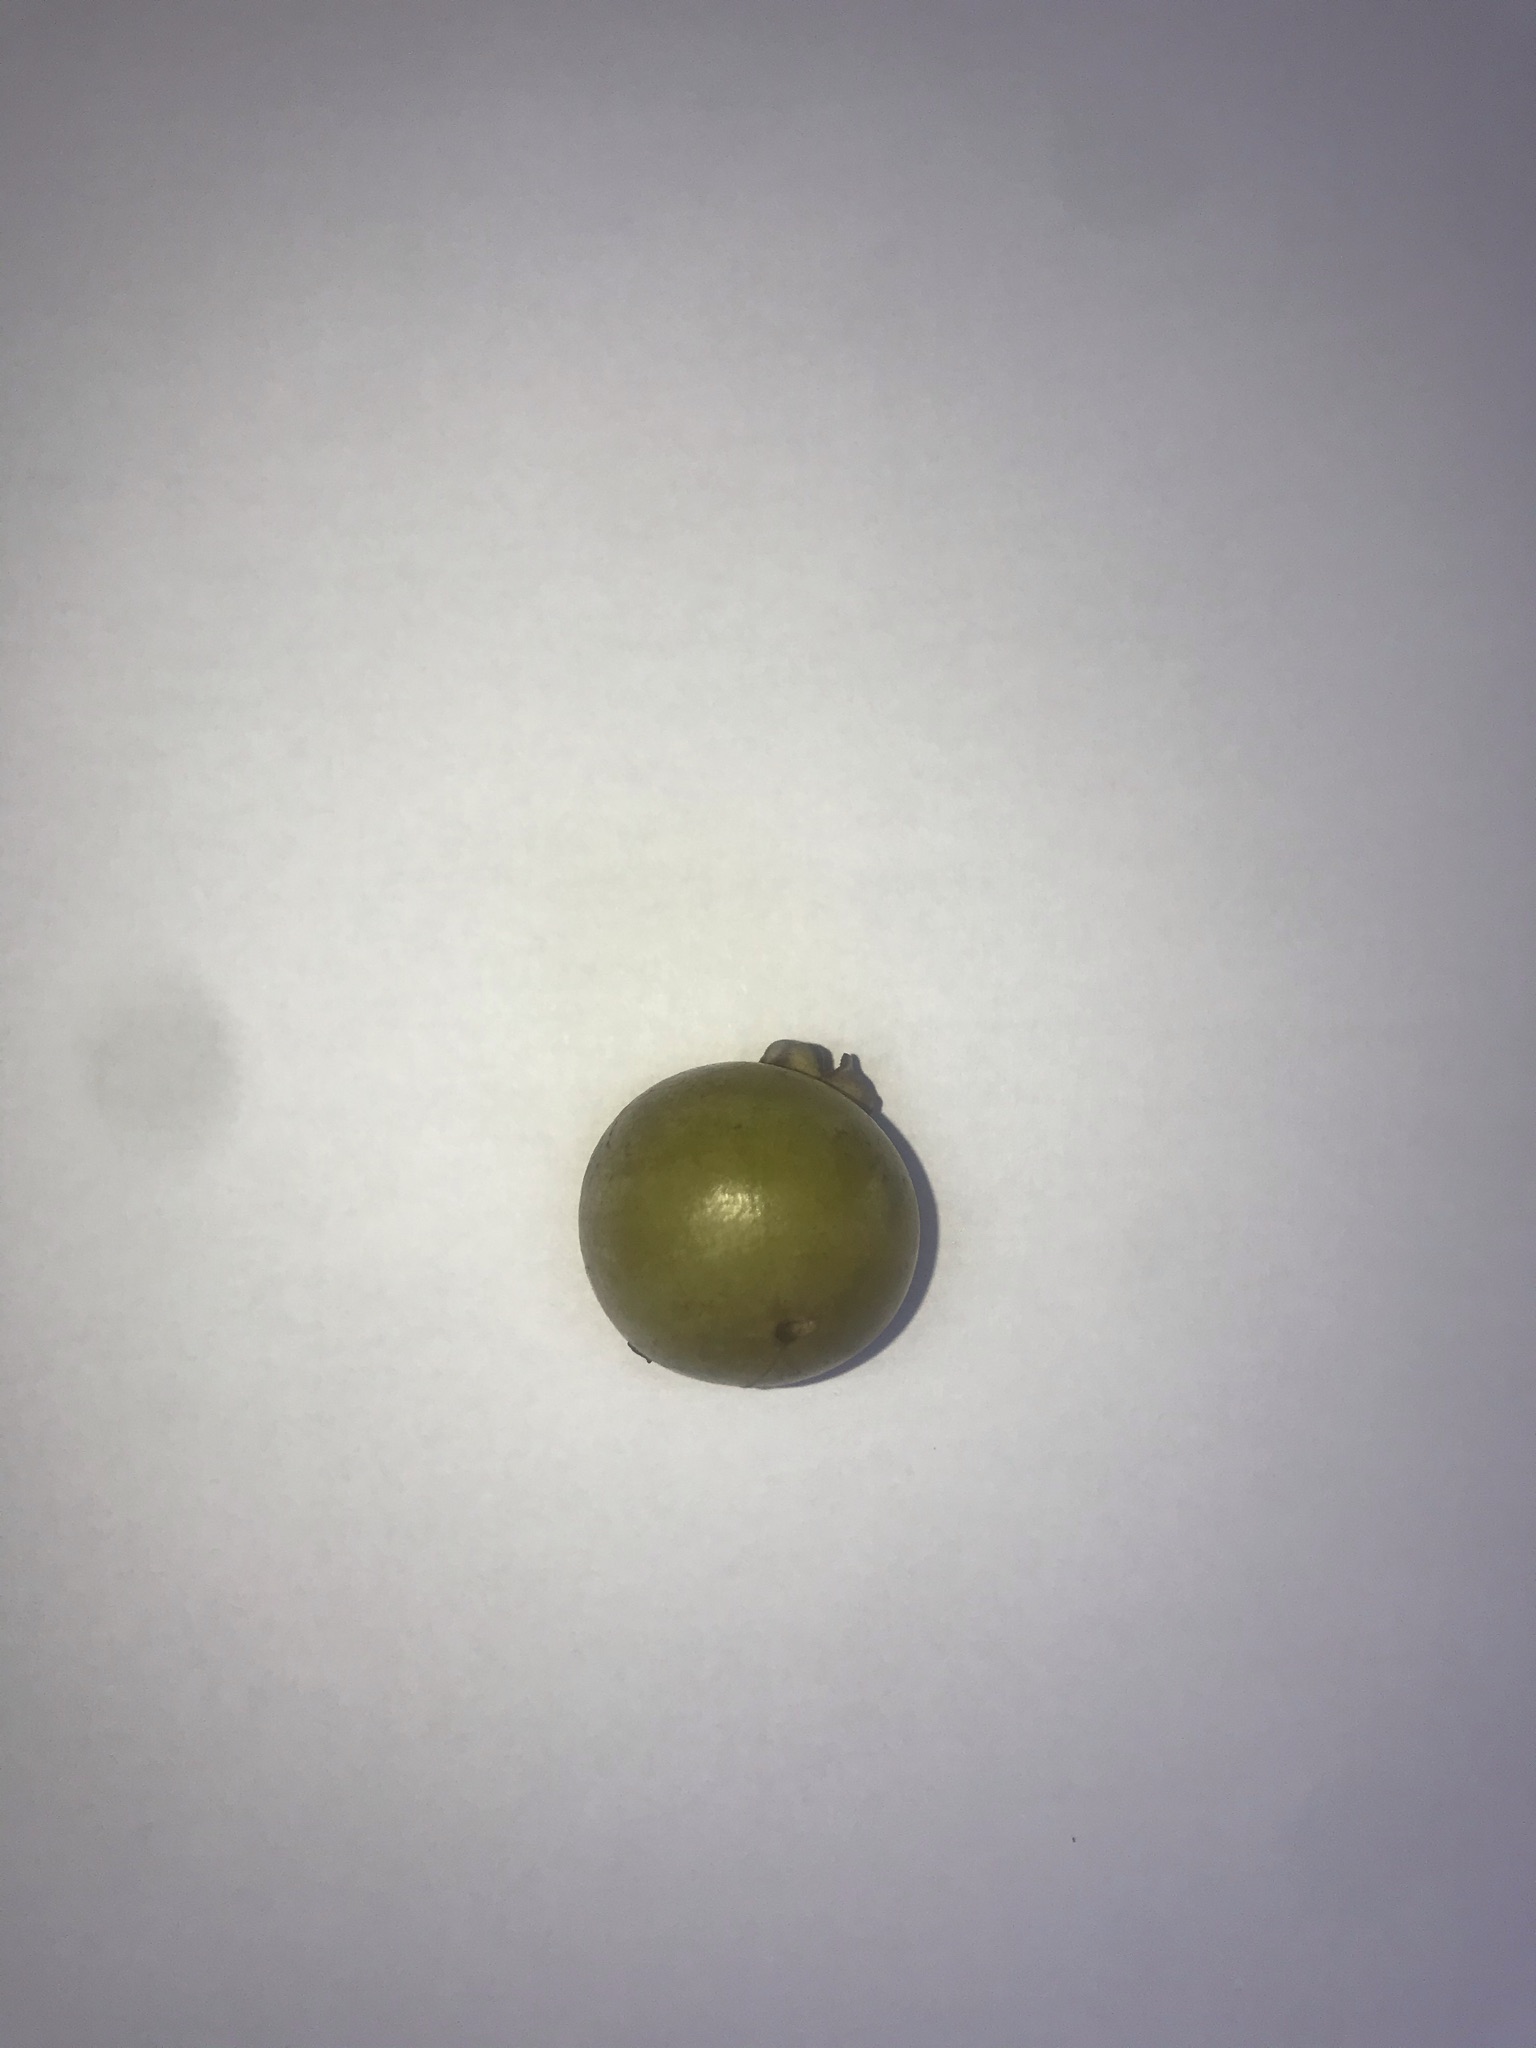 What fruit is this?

gabiroba
